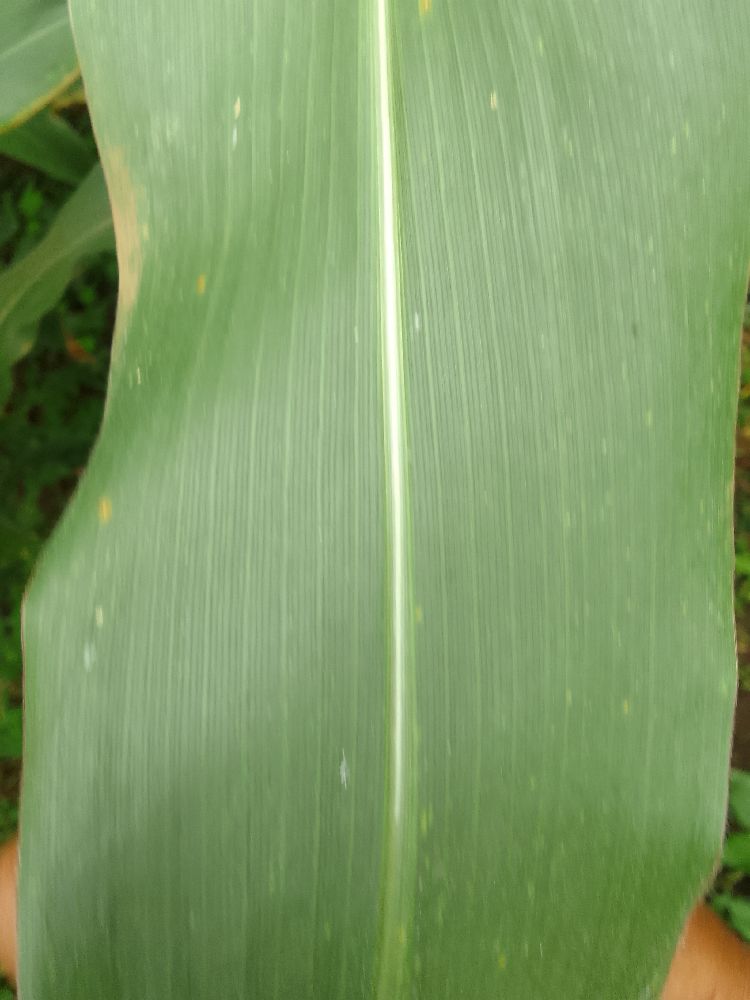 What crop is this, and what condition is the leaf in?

maize, healthy
